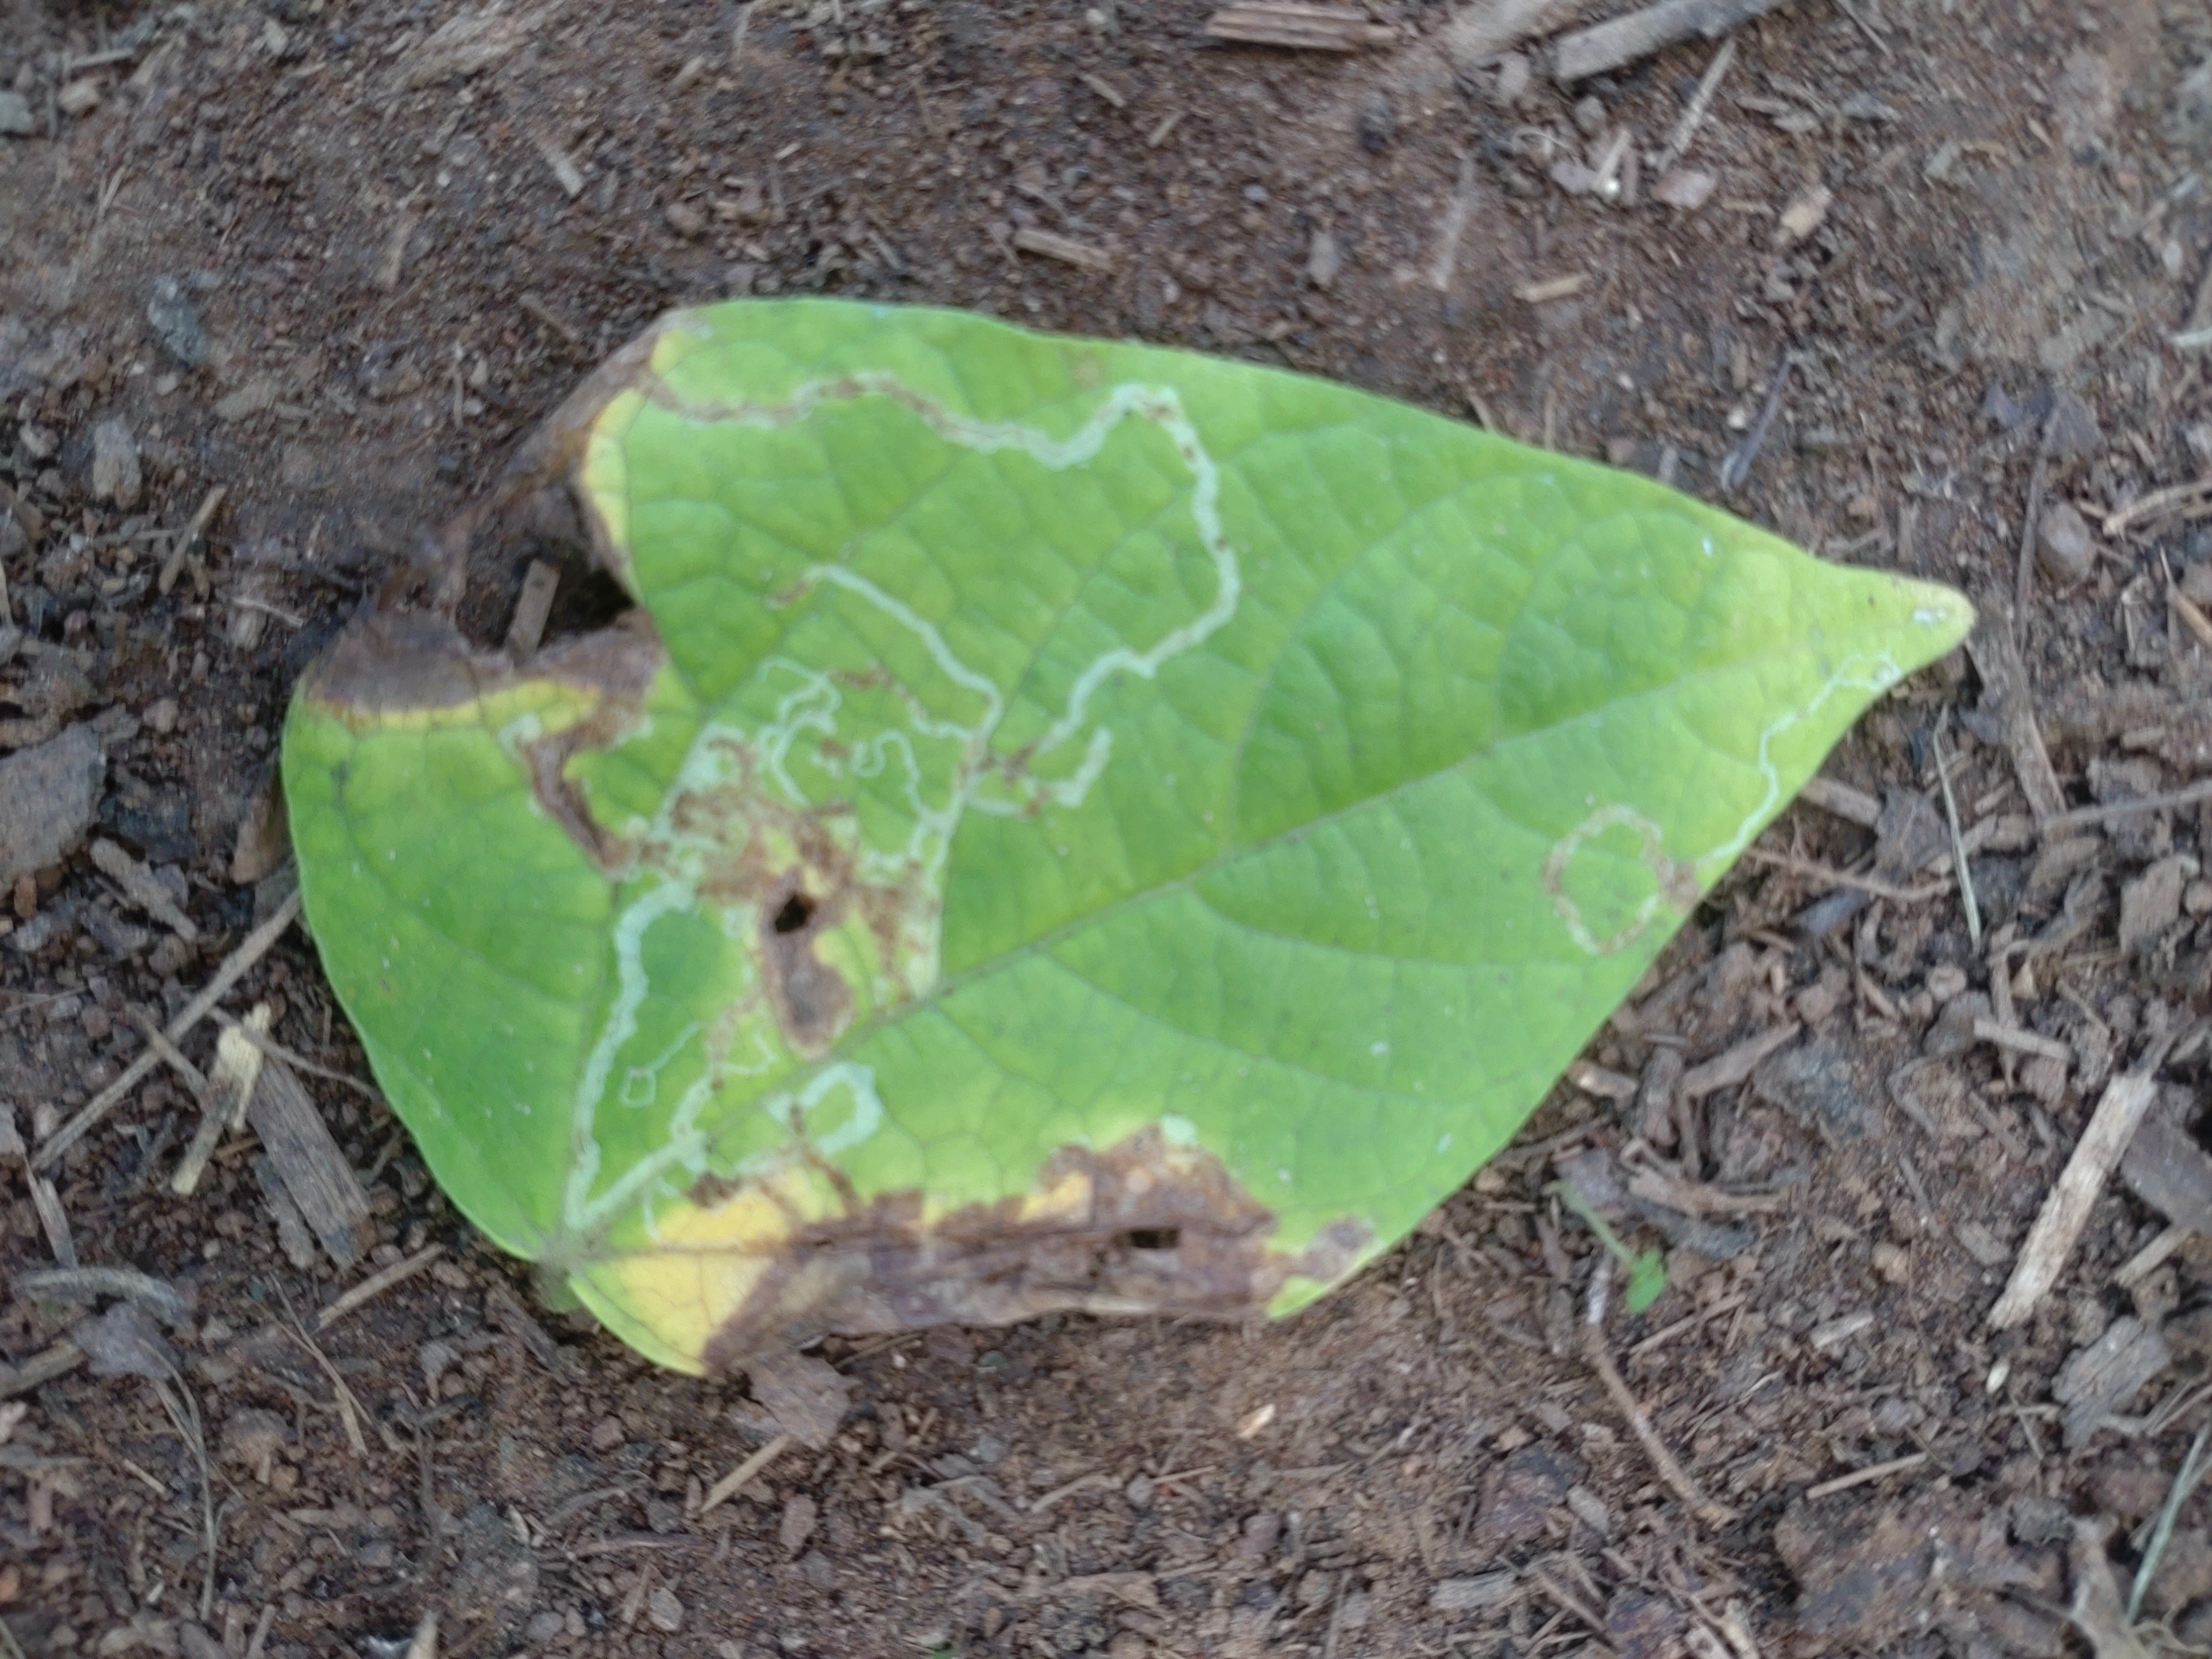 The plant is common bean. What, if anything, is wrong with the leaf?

anthracnose
